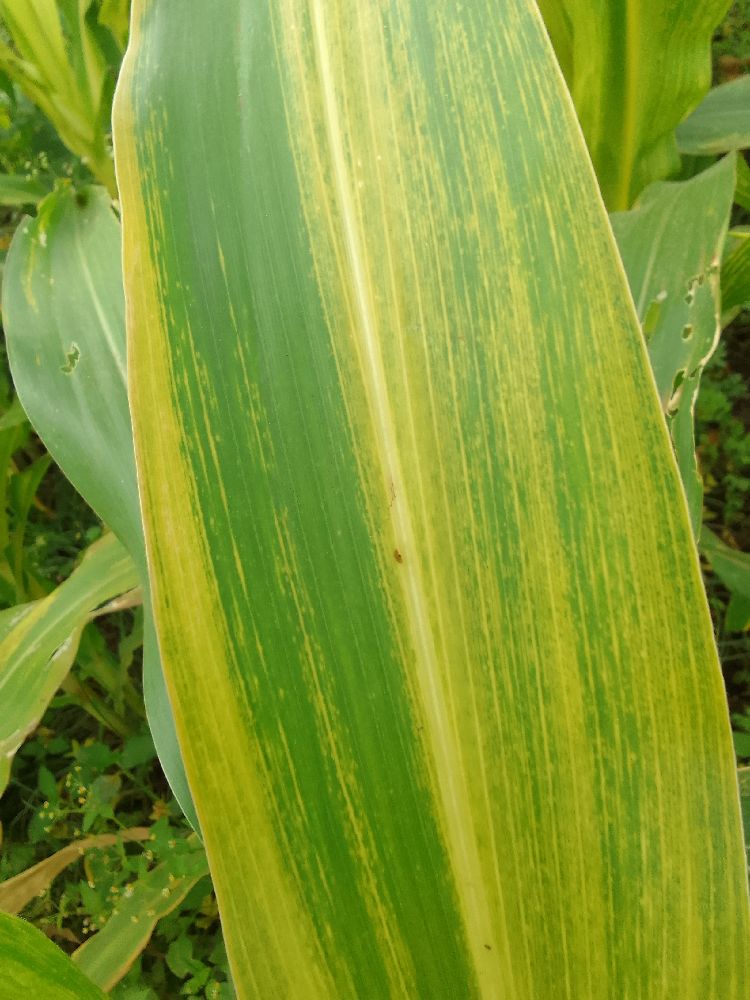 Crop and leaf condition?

maize, maize lethal necrosis
